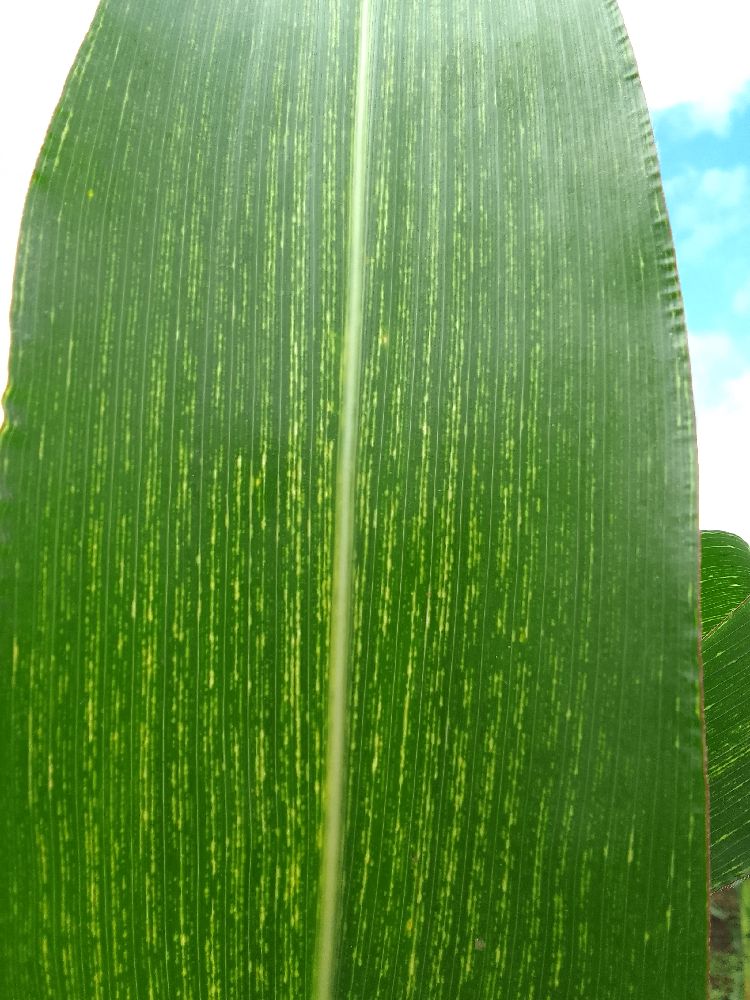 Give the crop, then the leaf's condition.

maize, maize streak virus
